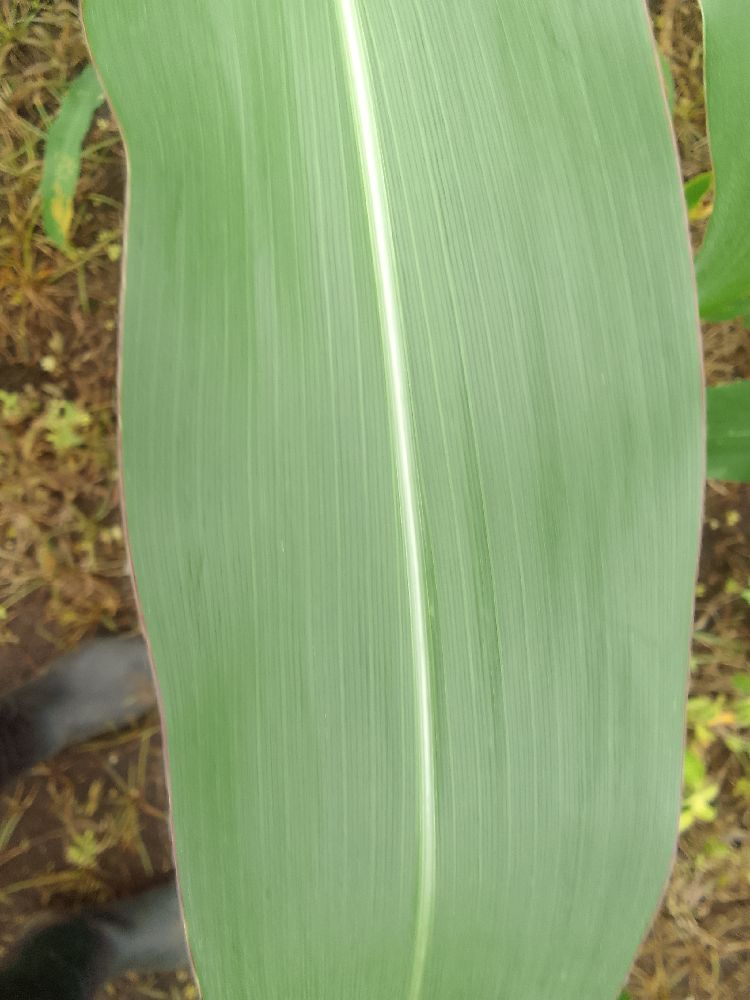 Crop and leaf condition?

maize, healthy
